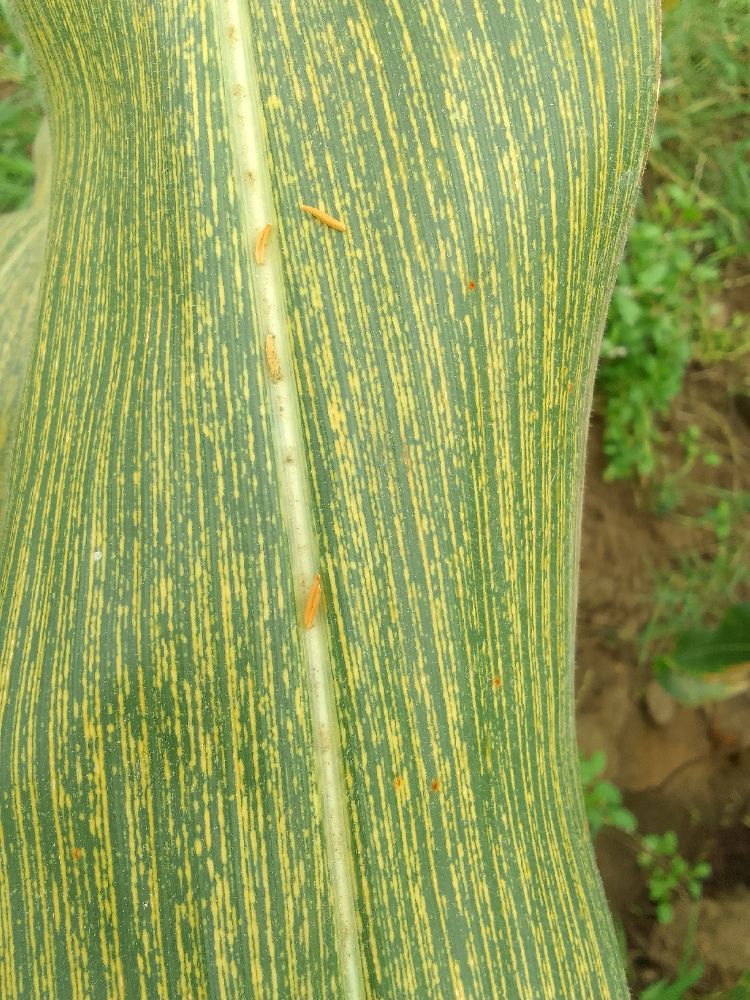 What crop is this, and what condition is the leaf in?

maize, maize streak virus
